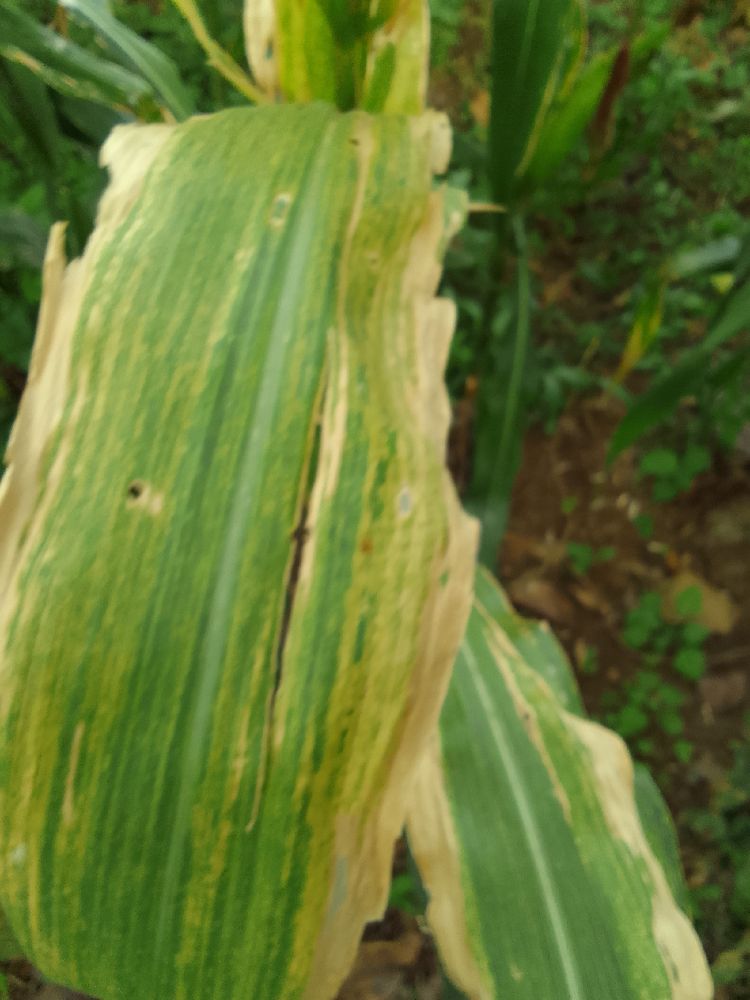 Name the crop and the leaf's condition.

maize, maize lethal necrosis
